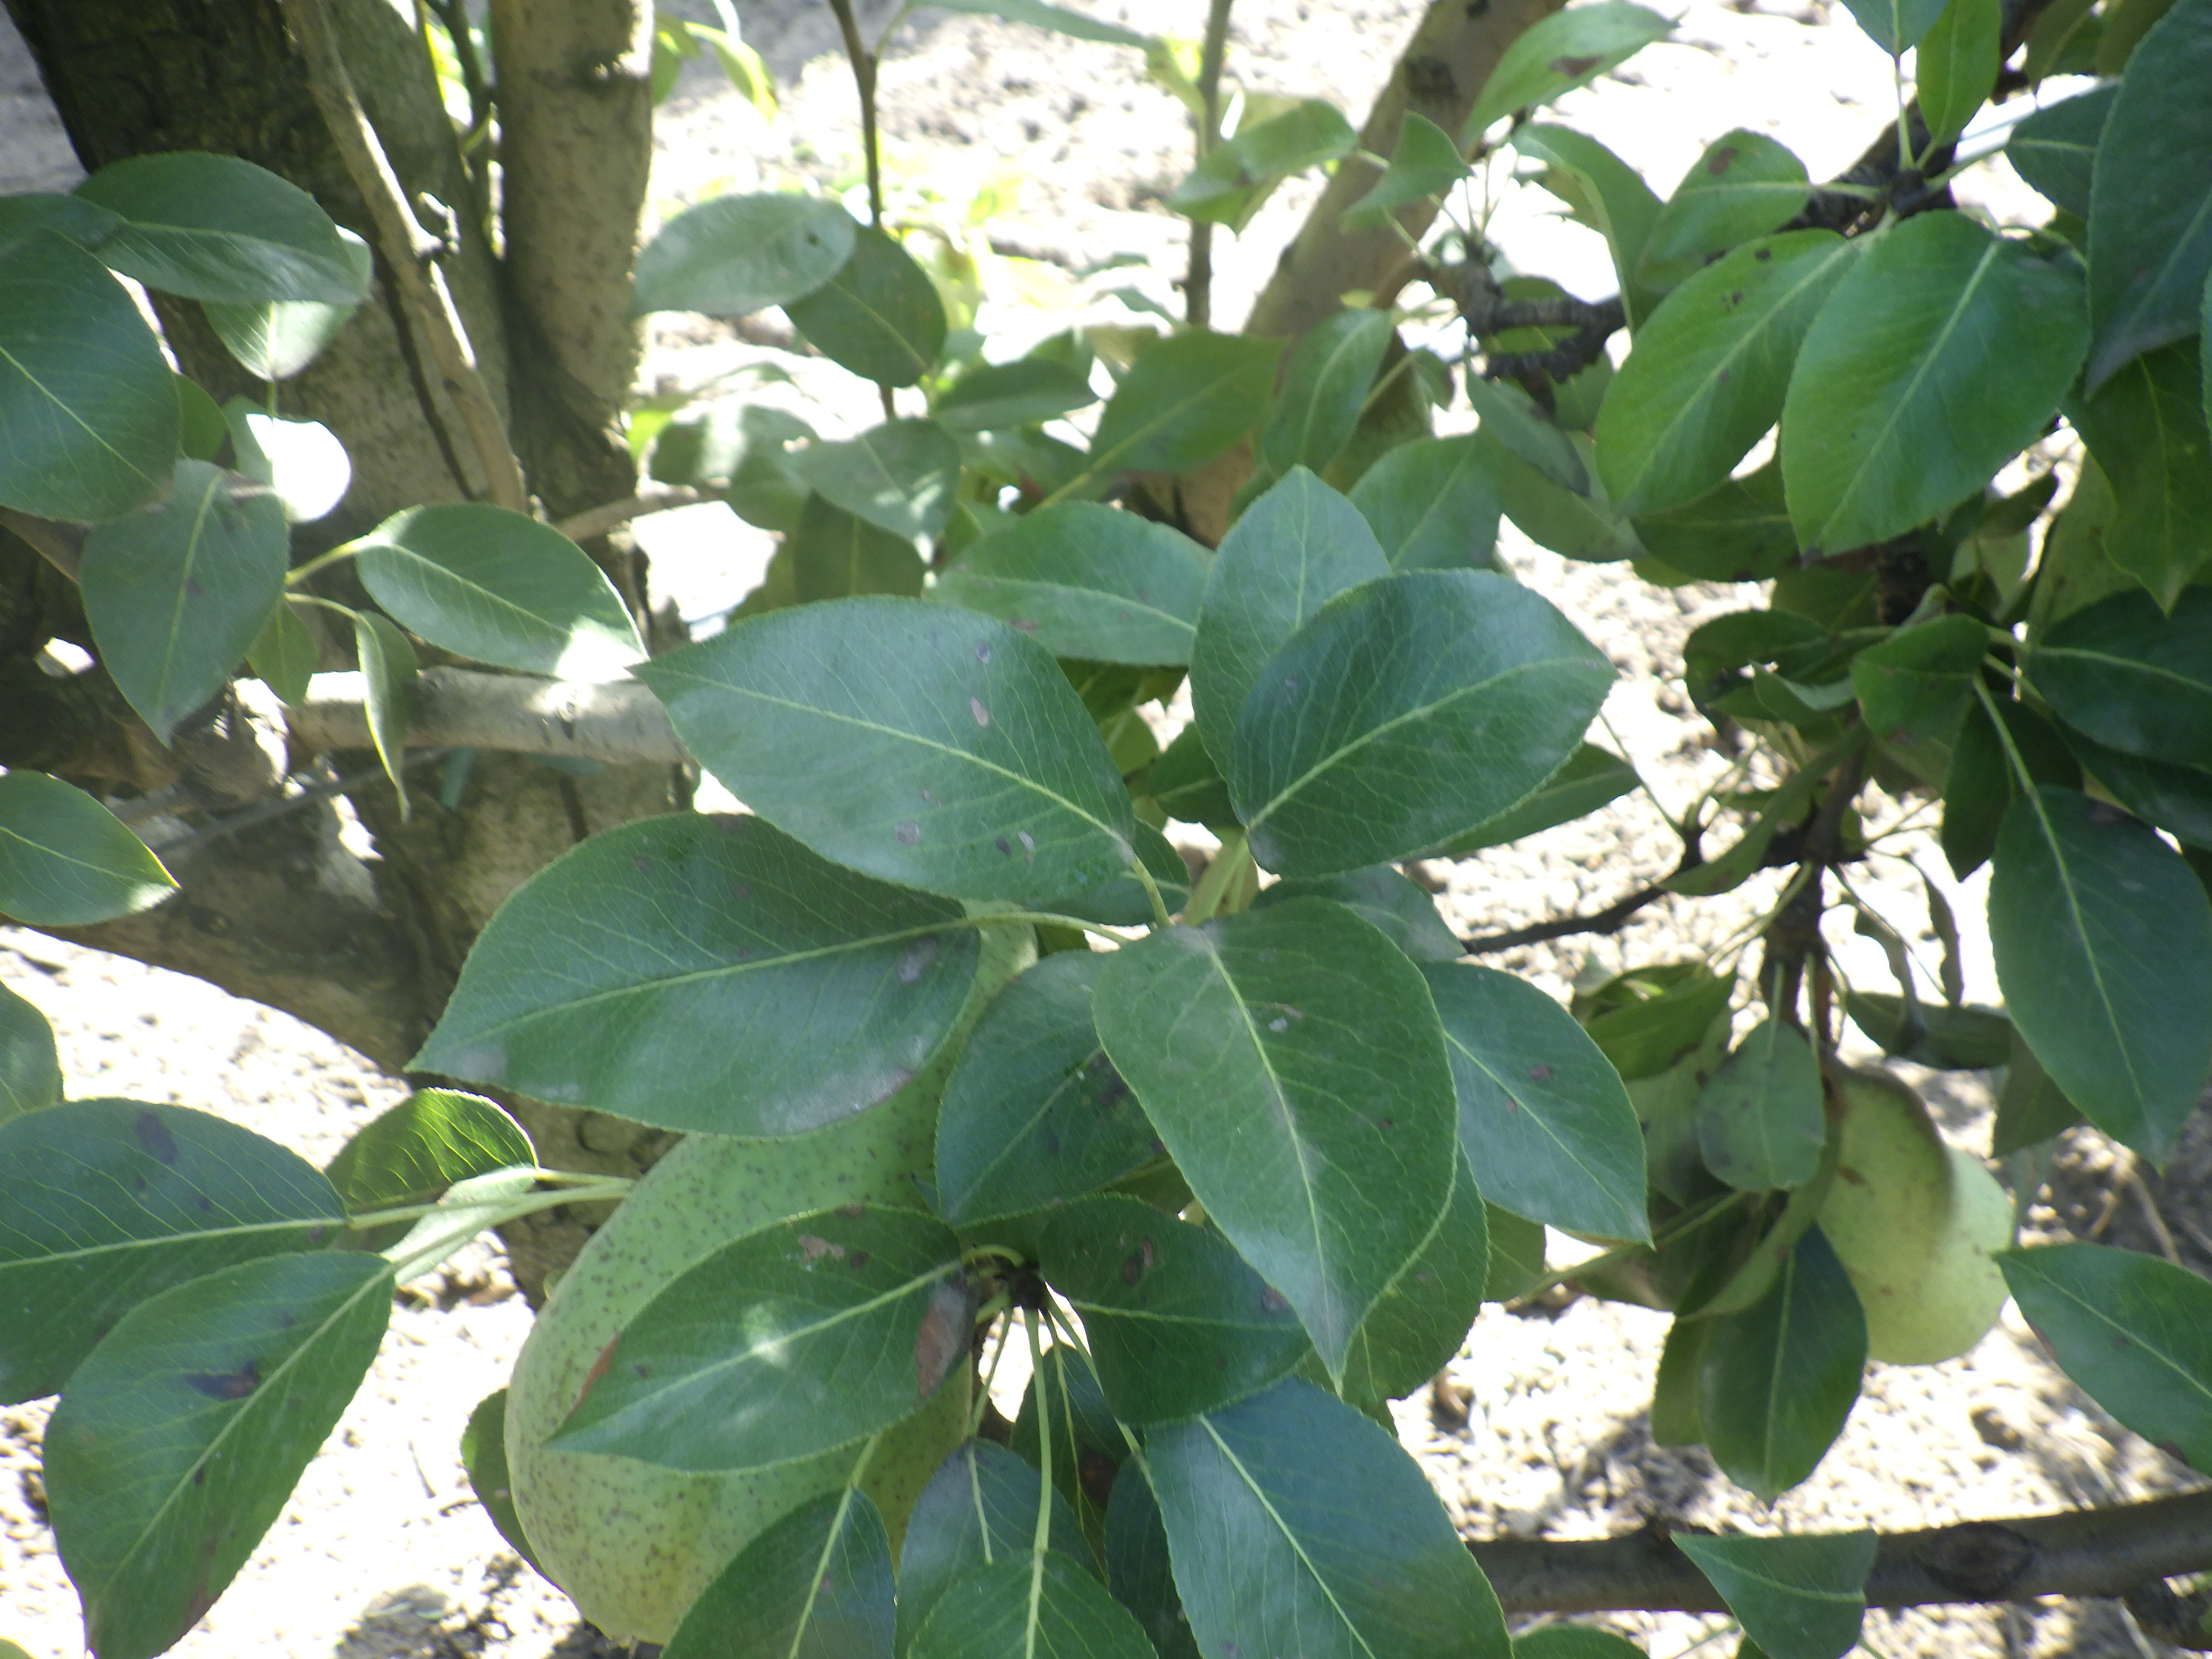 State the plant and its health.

pear, black spot, chemical damage
